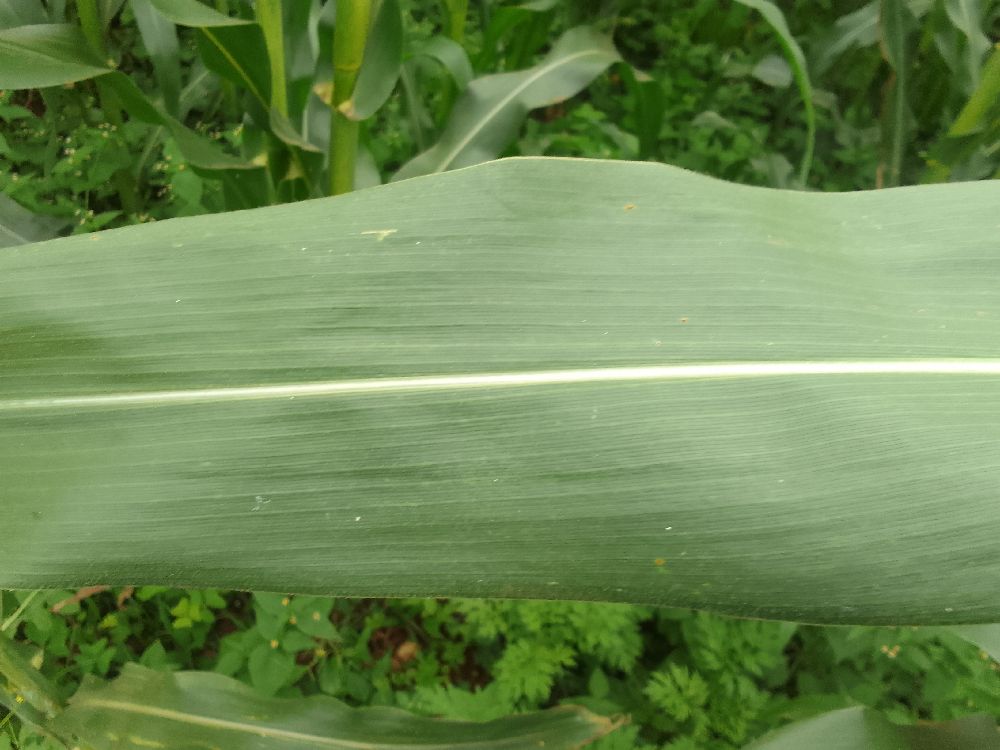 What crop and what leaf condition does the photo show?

maize, healthy
